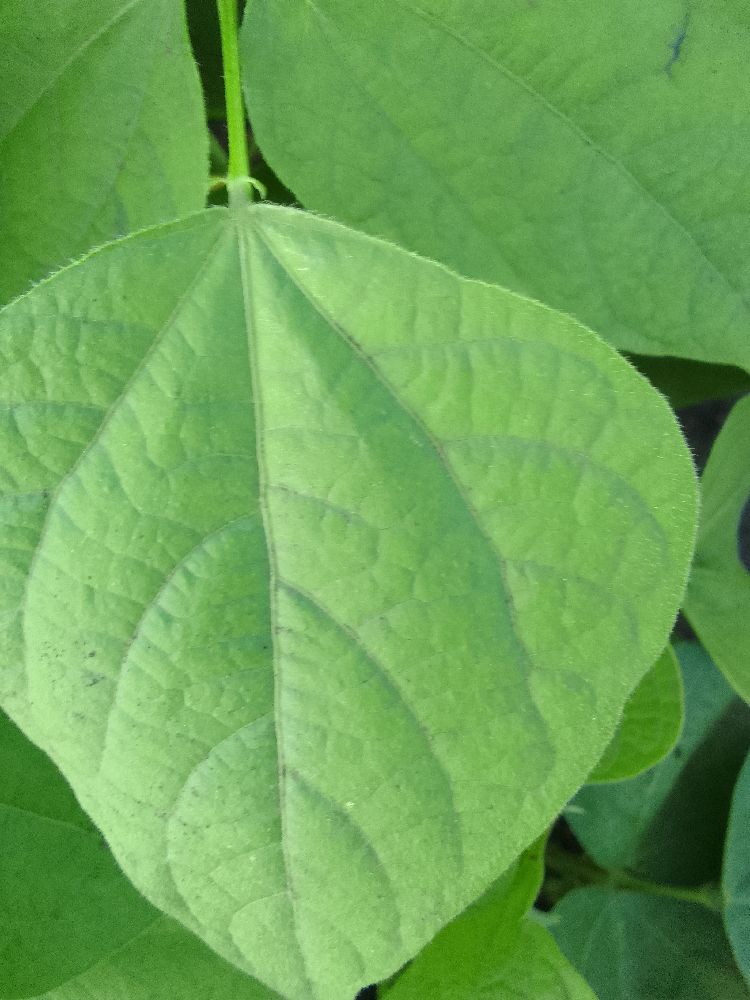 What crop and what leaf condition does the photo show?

common bean, healthy
